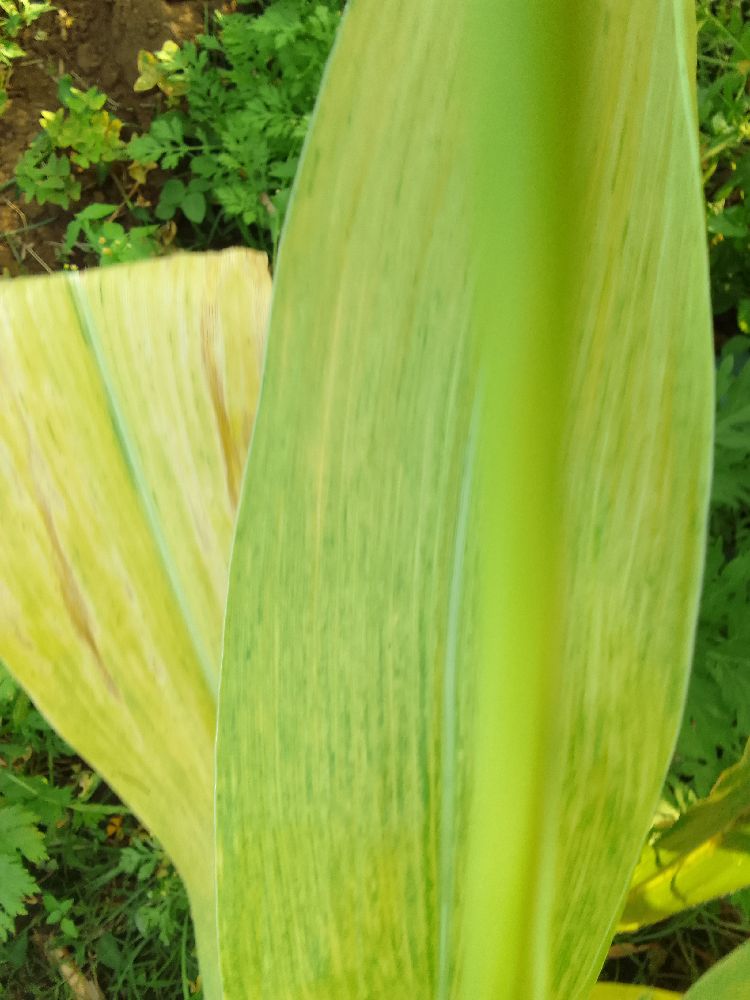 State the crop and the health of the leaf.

maize, maize lethal necrosis
